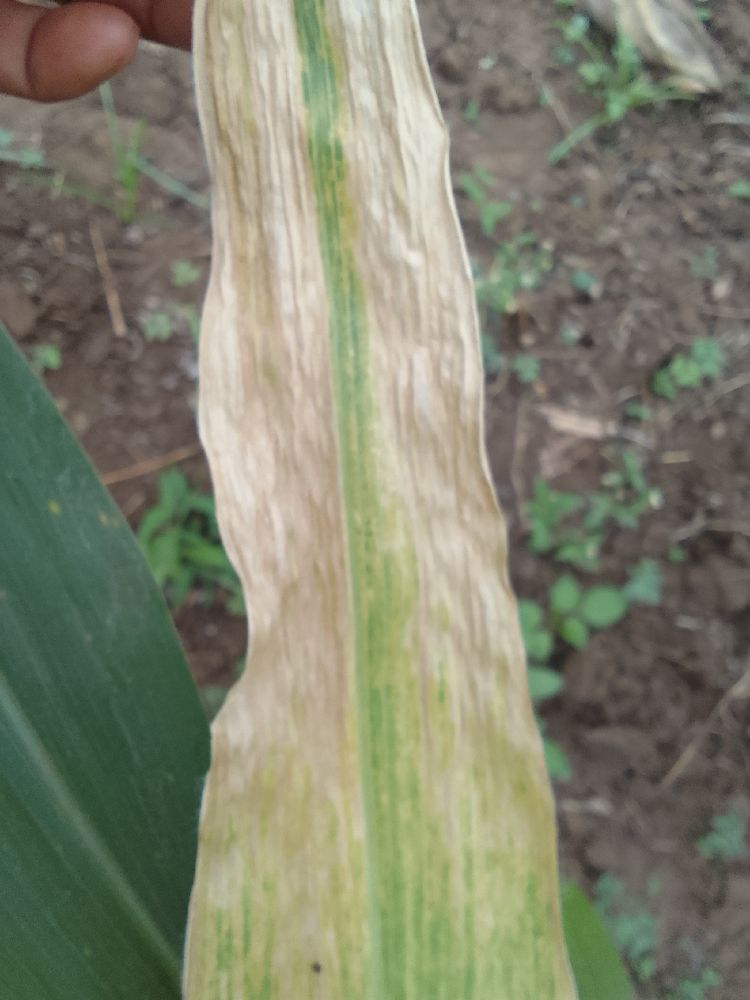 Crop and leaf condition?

maize, maize lethal necrosis
